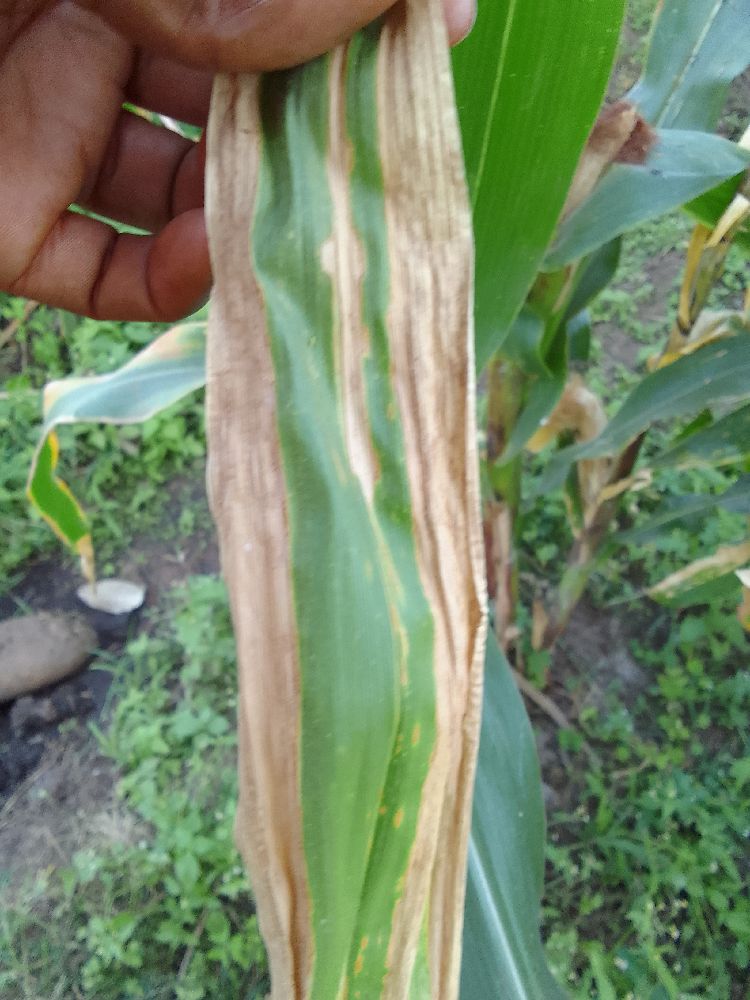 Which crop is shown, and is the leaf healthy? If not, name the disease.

maize, maize lethal necrosis
